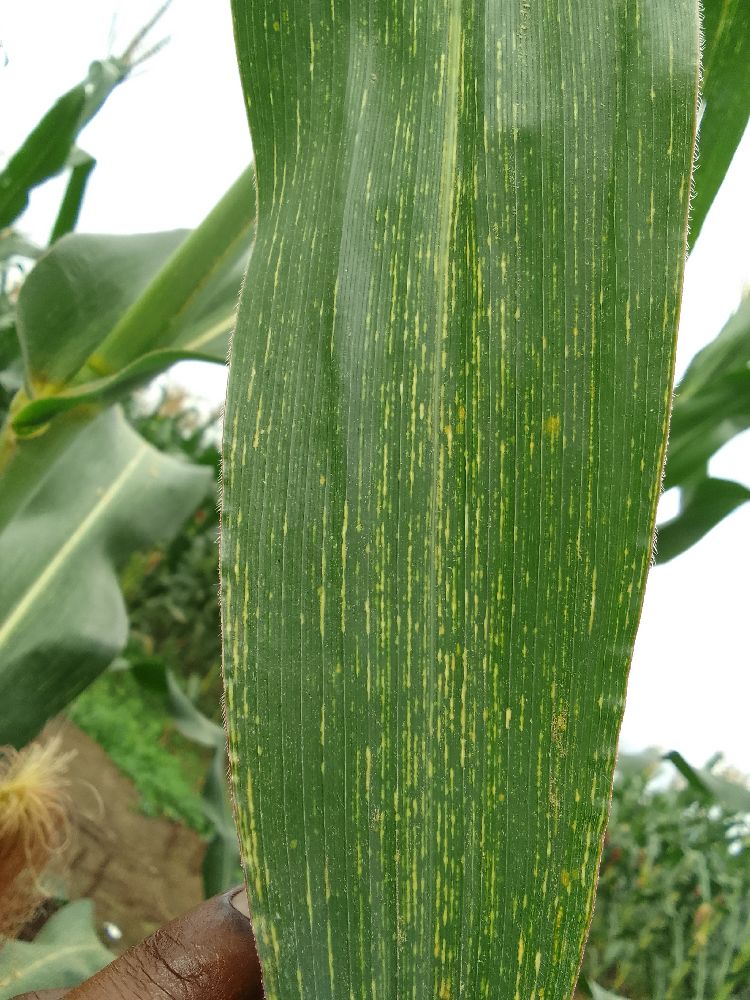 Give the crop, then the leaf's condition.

maize, maize streak virus
